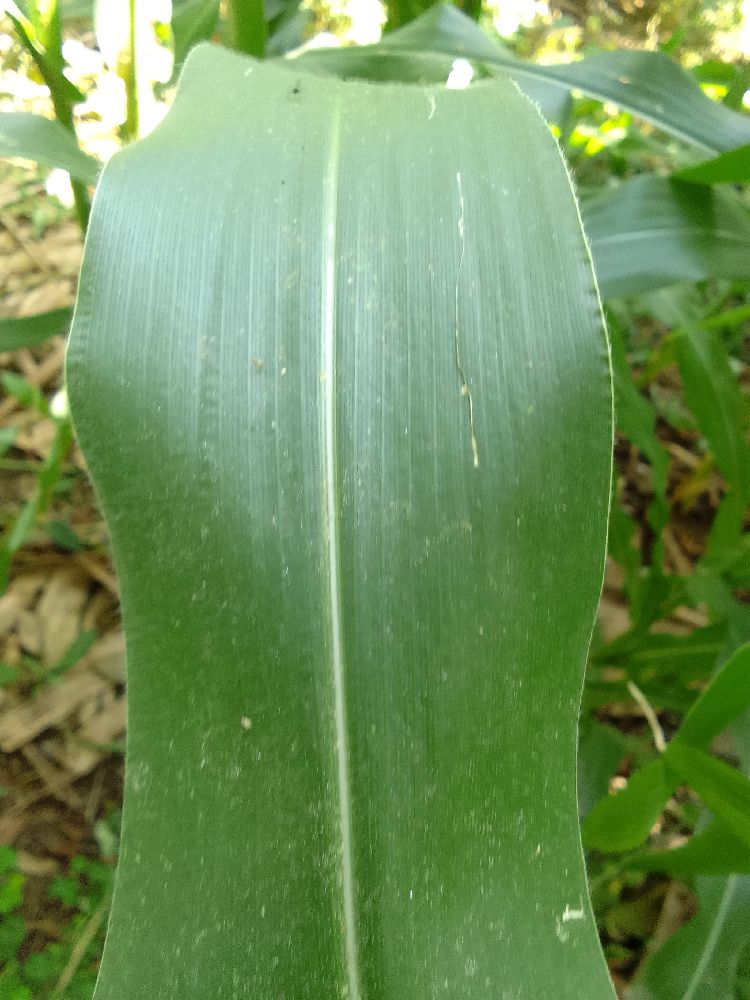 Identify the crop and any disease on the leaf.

maize, healthy
